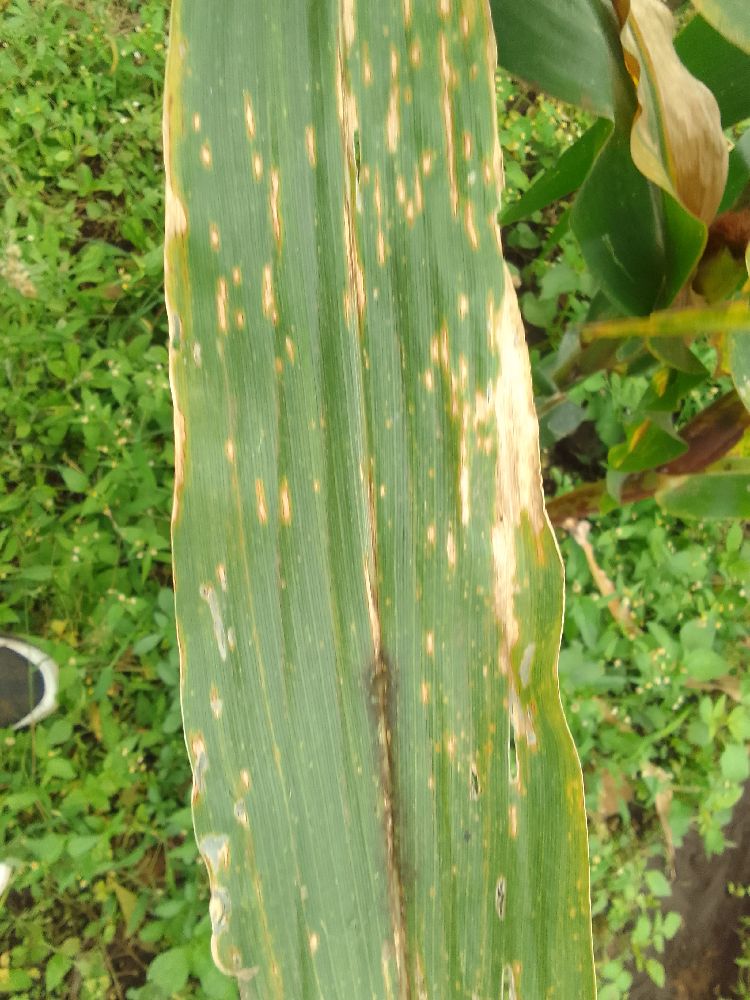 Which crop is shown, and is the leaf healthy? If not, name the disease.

maize, maize lethal necrosis
